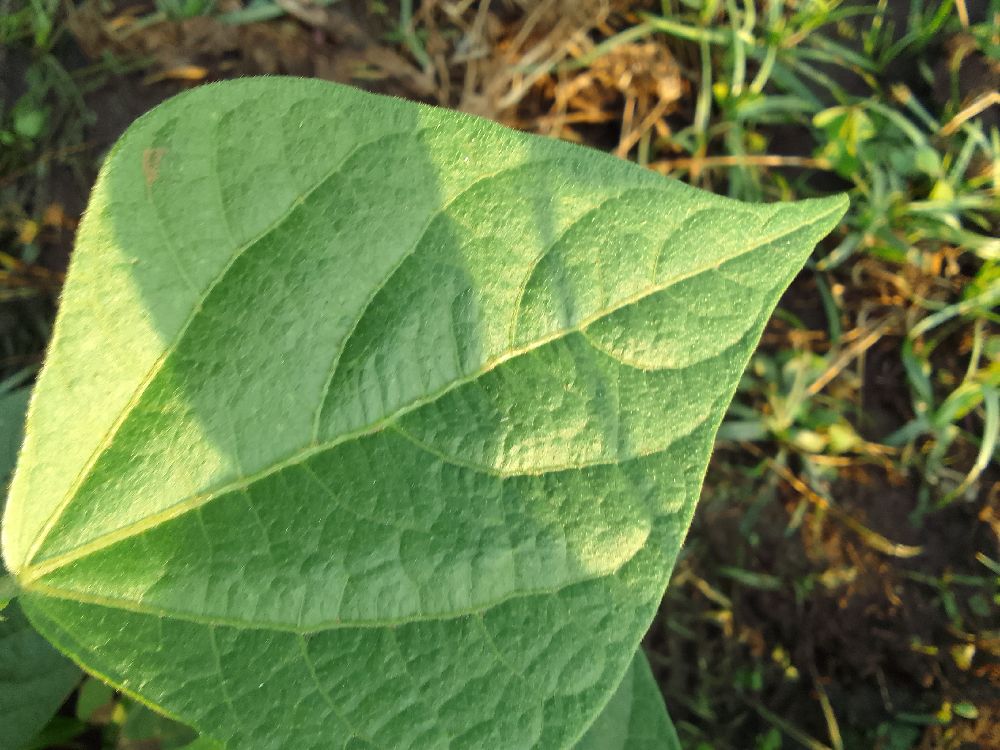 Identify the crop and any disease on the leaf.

common bean, healthy
